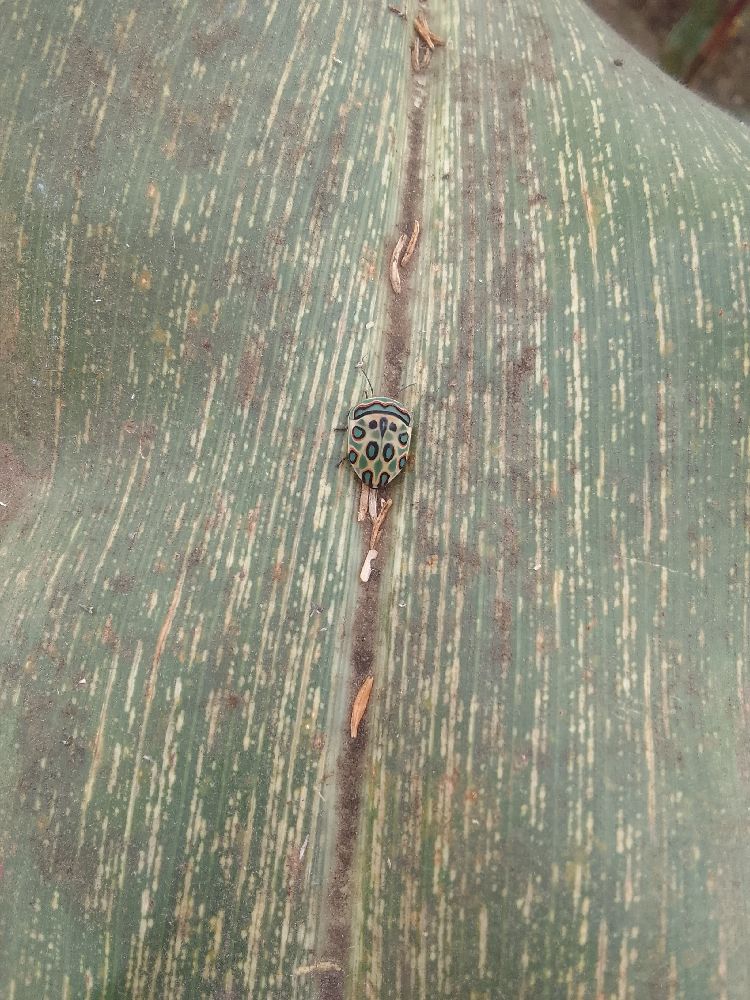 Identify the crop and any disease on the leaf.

maize, maize streak virus
